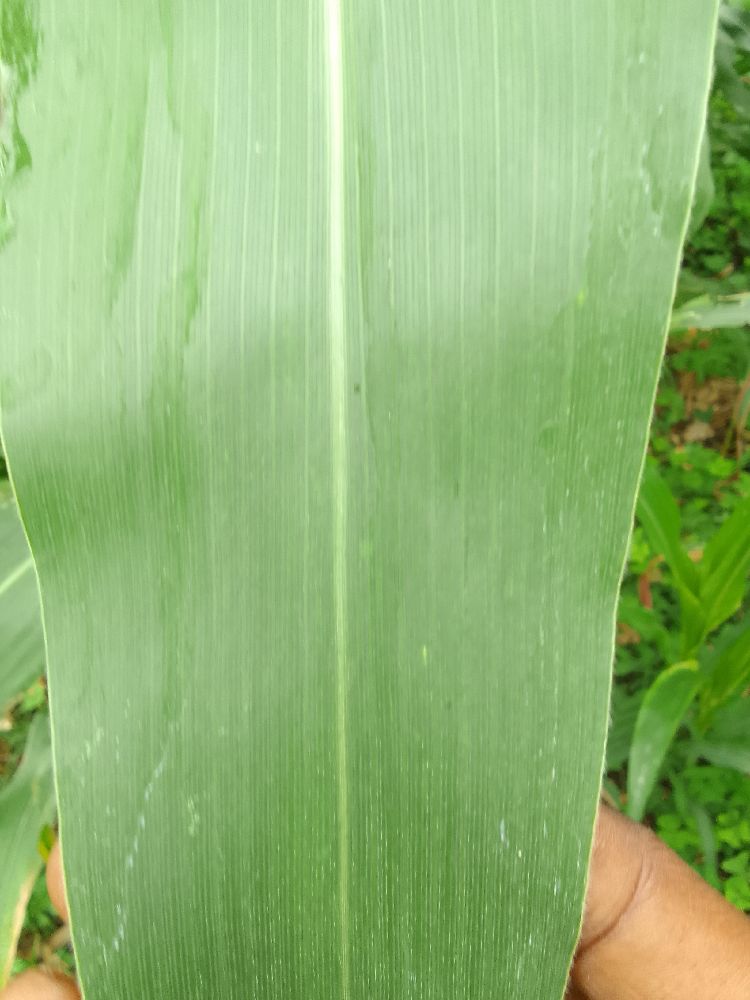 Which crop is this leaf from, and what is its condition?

maize, healthy
